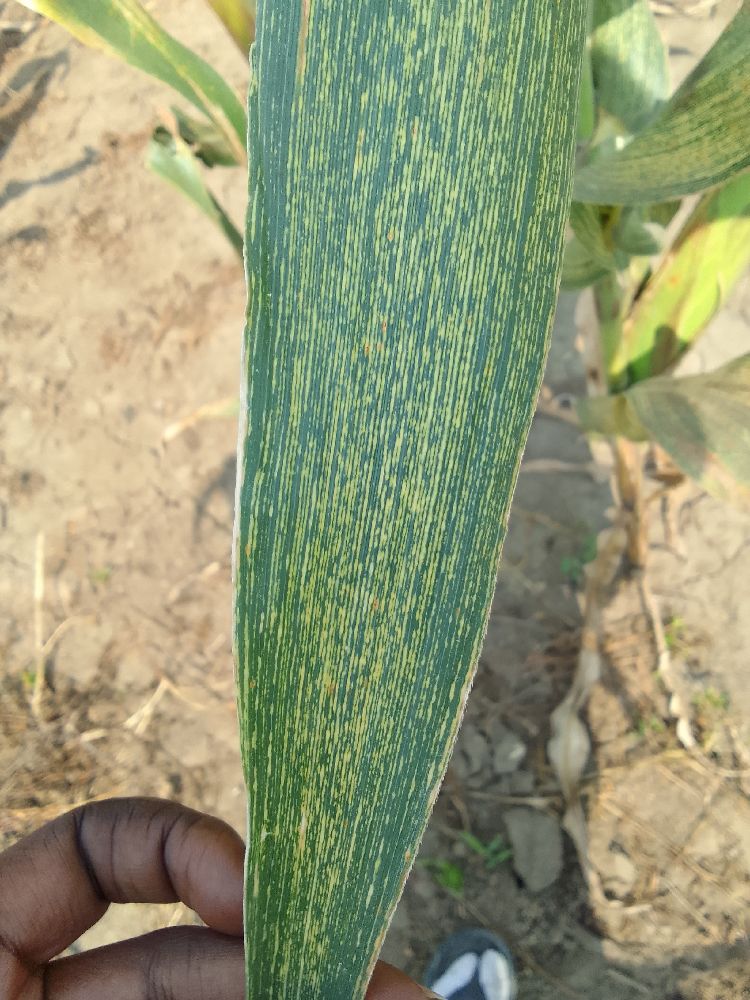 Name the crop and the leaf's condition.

maize, maize streak virus
